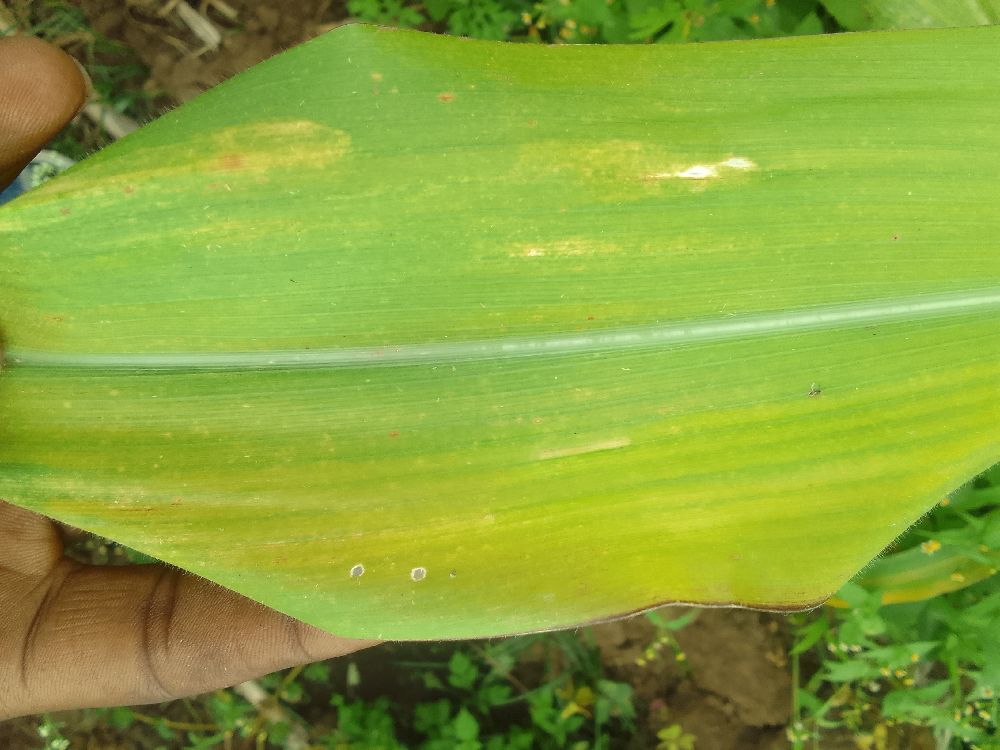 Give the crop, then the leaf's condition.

maize, maize lethal necrosis
